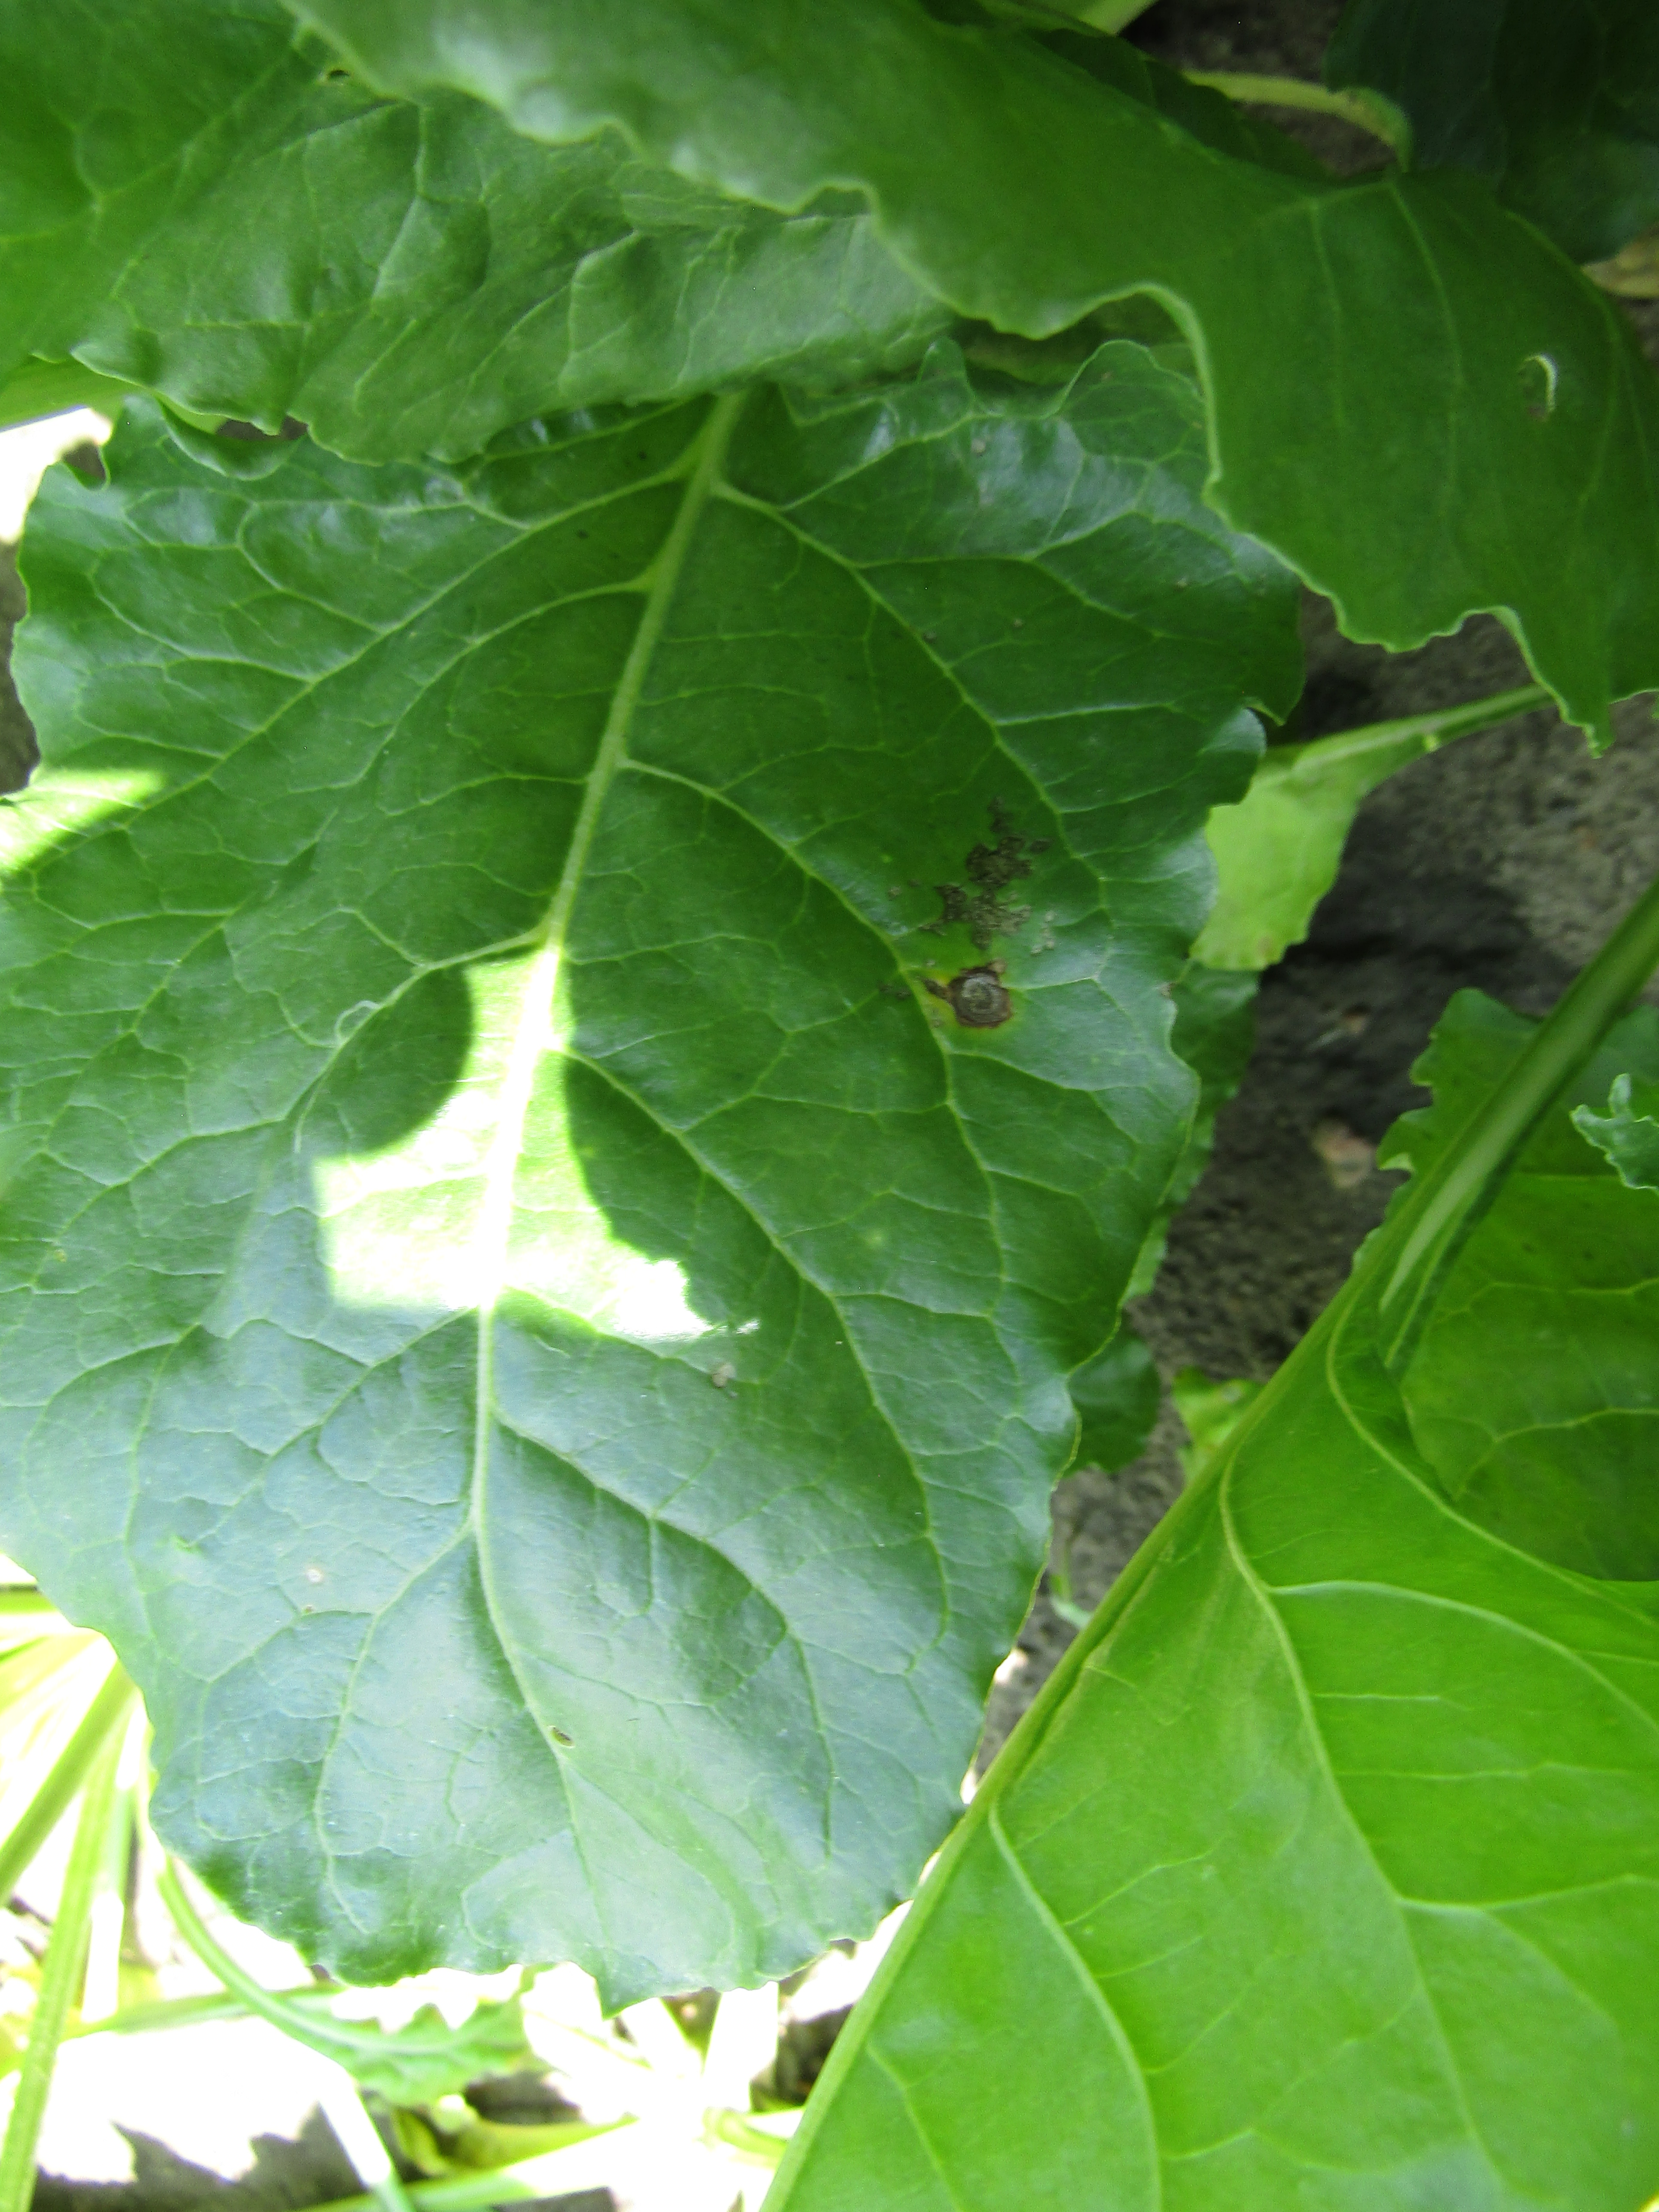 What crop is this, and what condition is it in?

beet, cercospora
